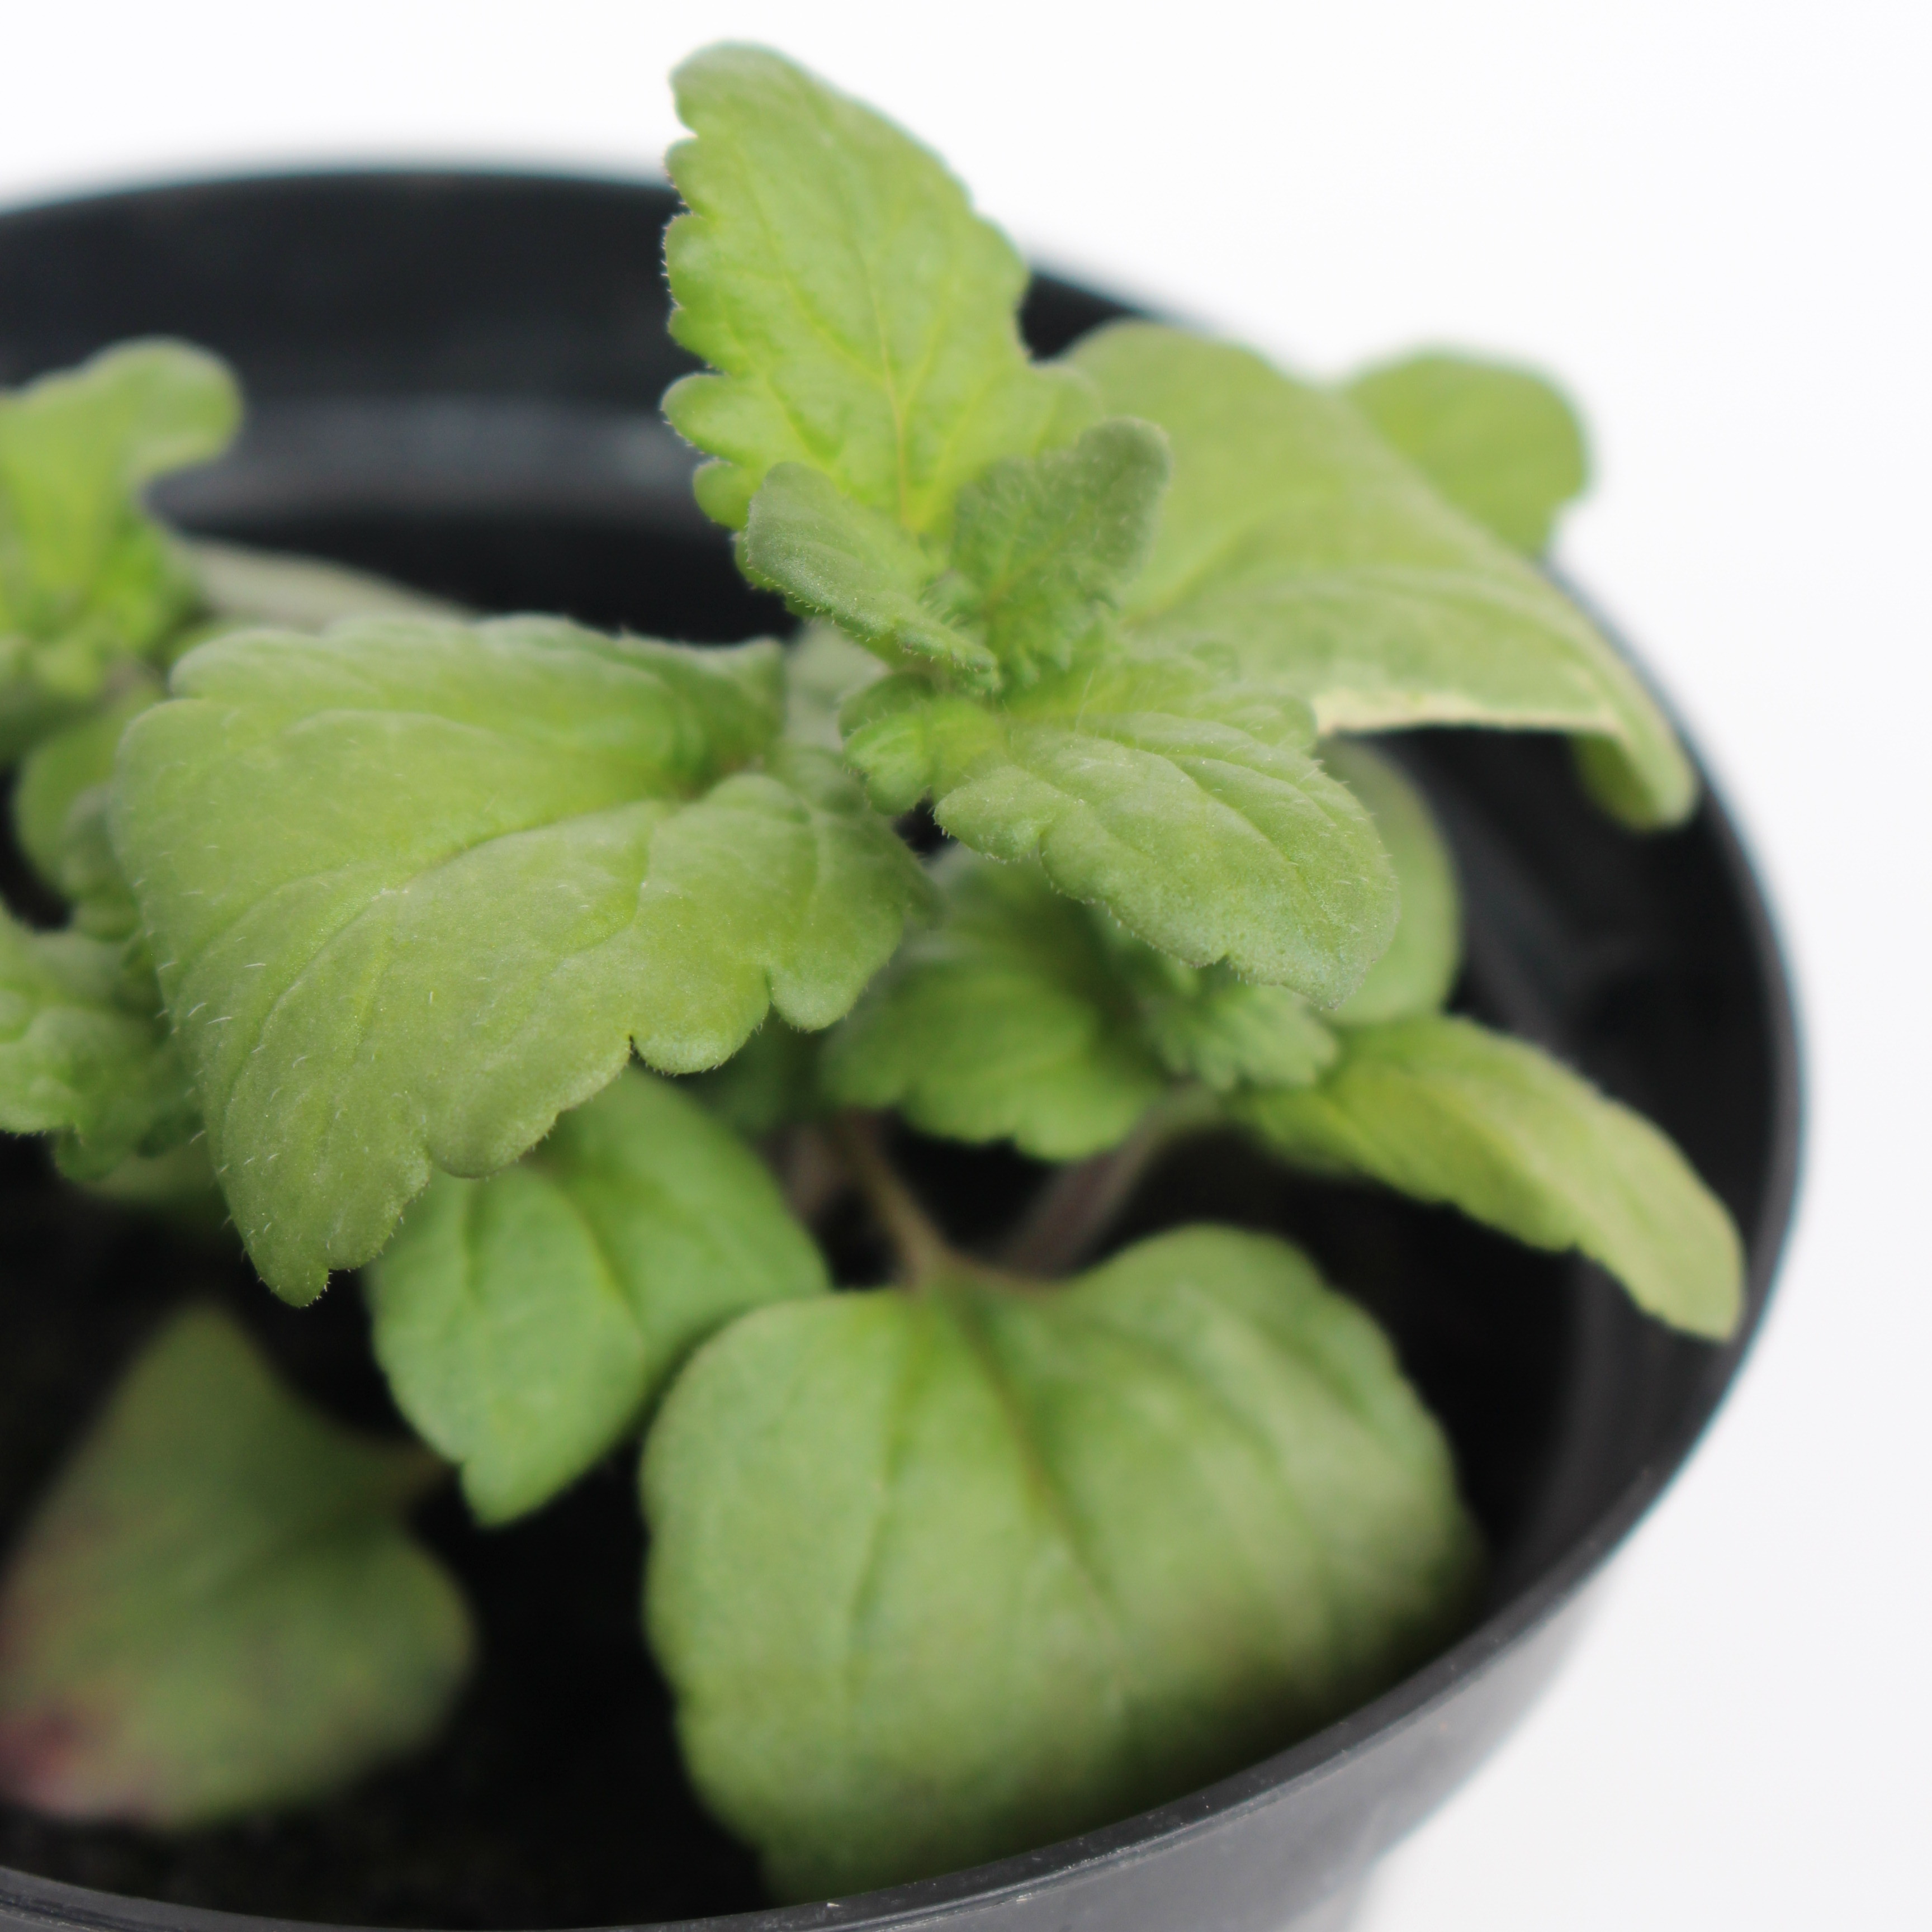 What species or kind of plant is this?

Veronica persica
